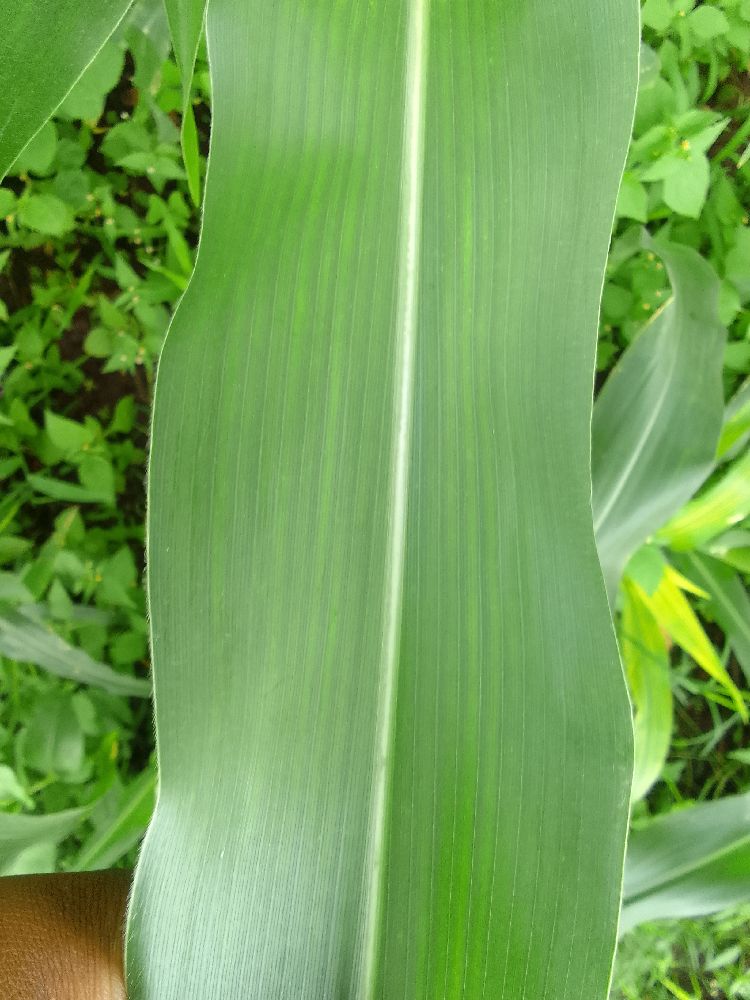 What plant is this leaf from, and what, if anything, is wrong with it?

maize, healthy
